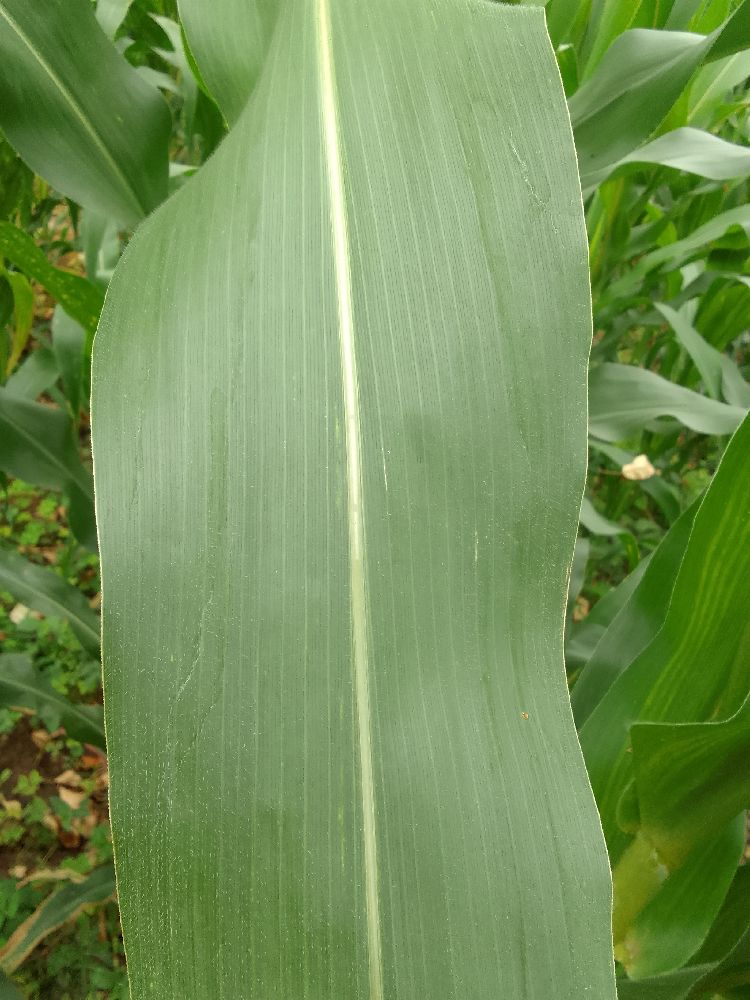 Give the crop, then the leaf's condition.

maize, healthy
